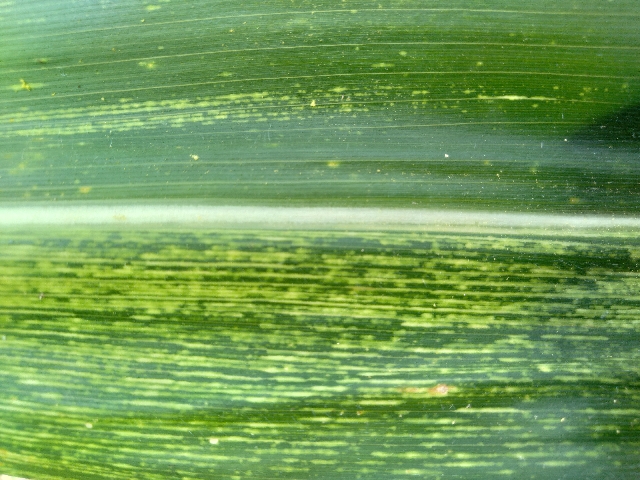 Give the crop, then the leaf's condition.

maize, maize streak virus
